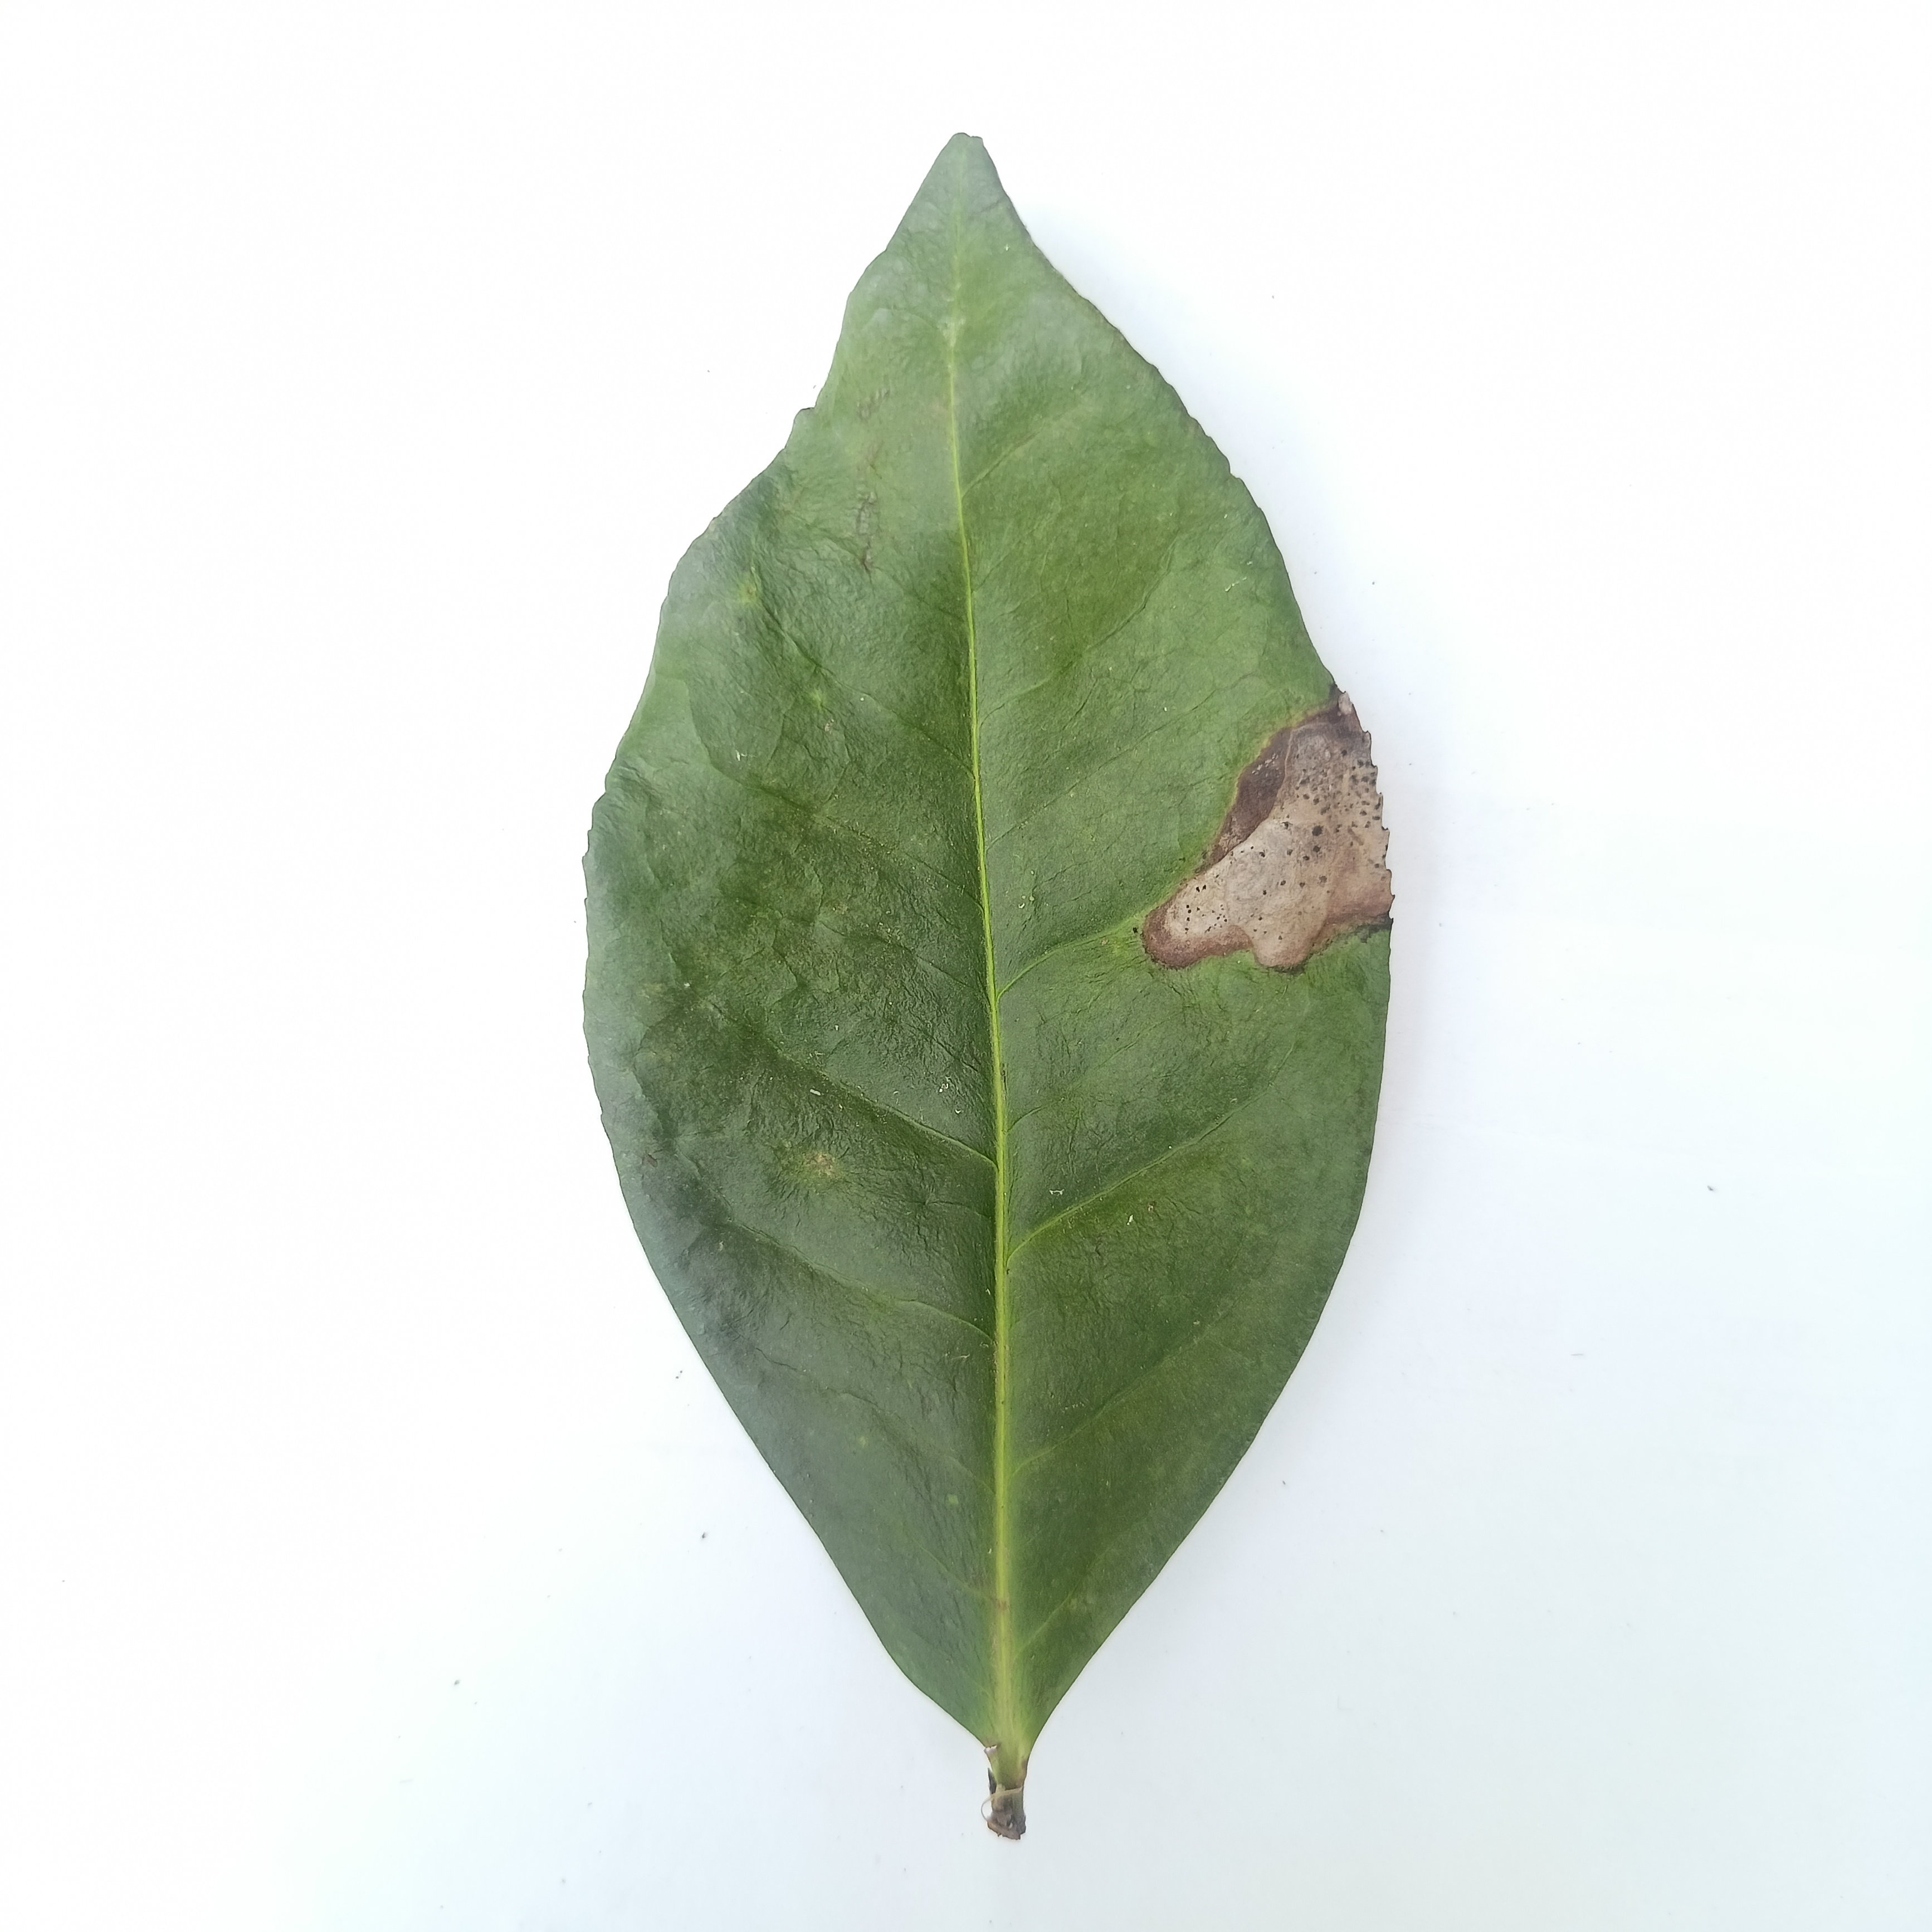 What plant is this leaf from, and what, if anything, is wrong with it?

tea, brown blight
